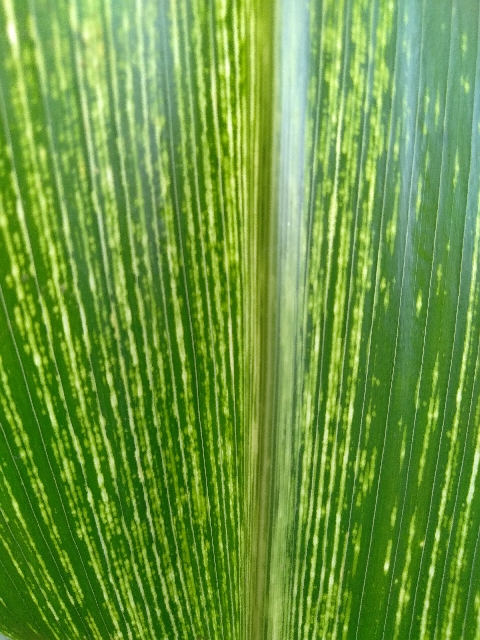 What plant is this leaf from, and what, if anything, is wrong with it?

maize, maize streak virus
